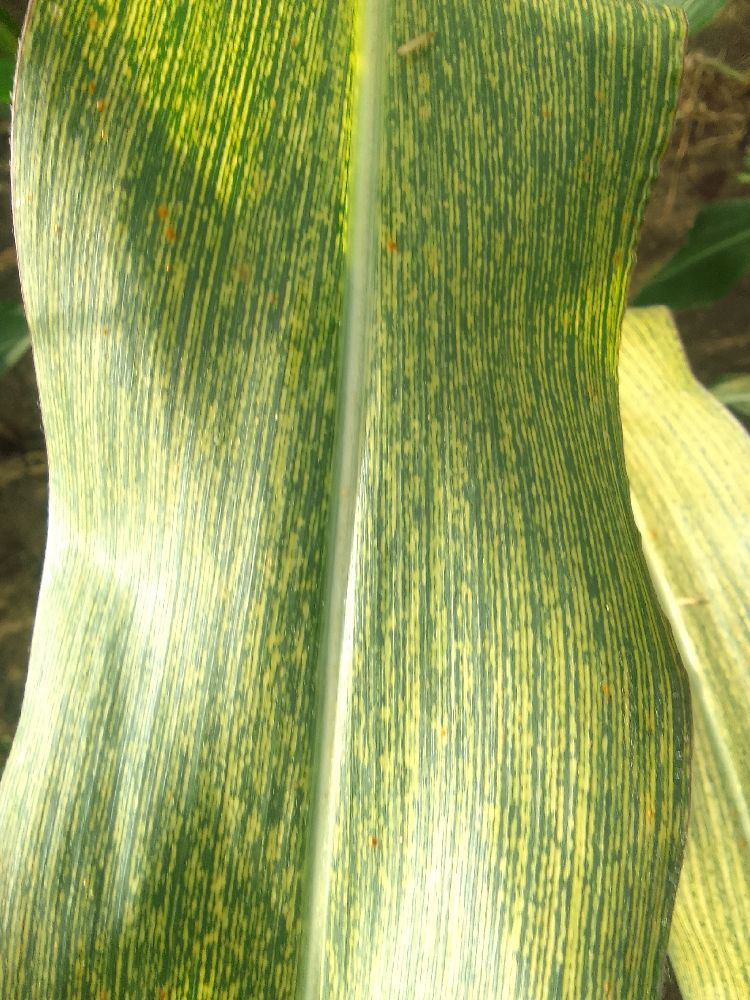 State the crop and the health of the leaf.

maize, maize streak virus
